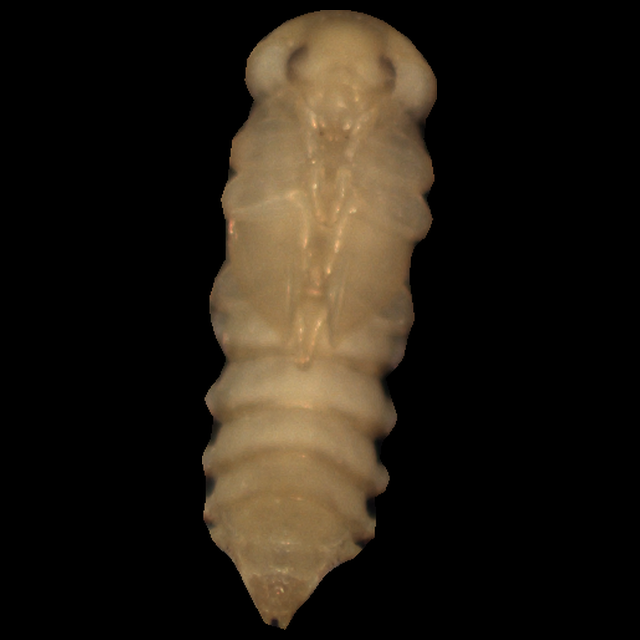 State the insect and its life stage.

mealworm pupa
